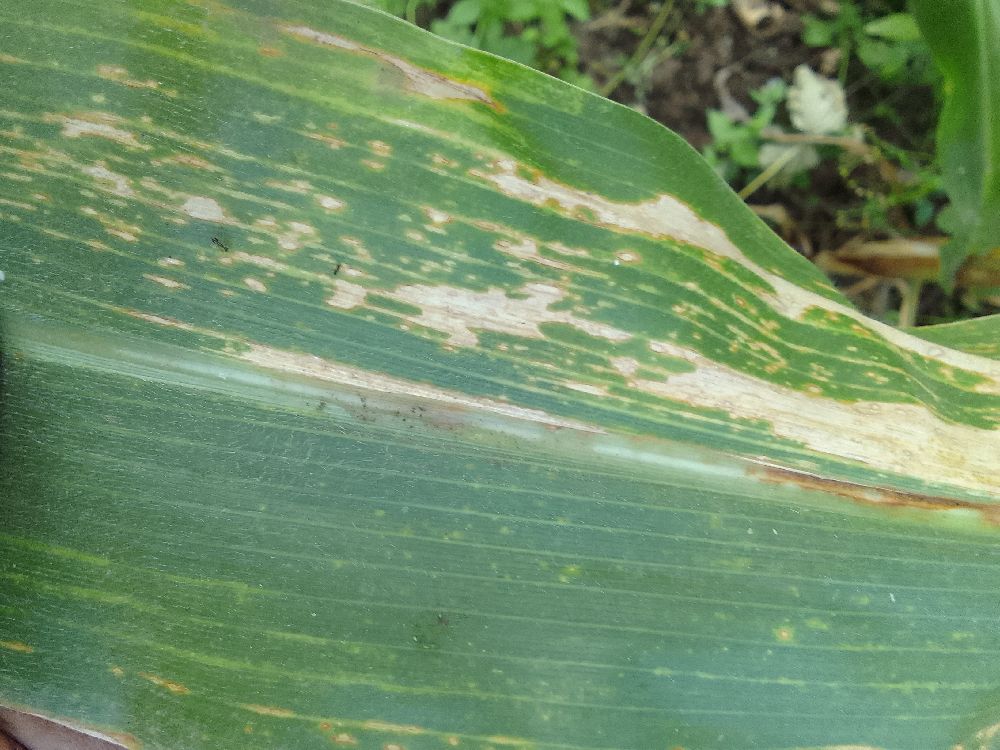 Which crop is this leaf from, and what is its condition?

maize, maize lethal necrosis
